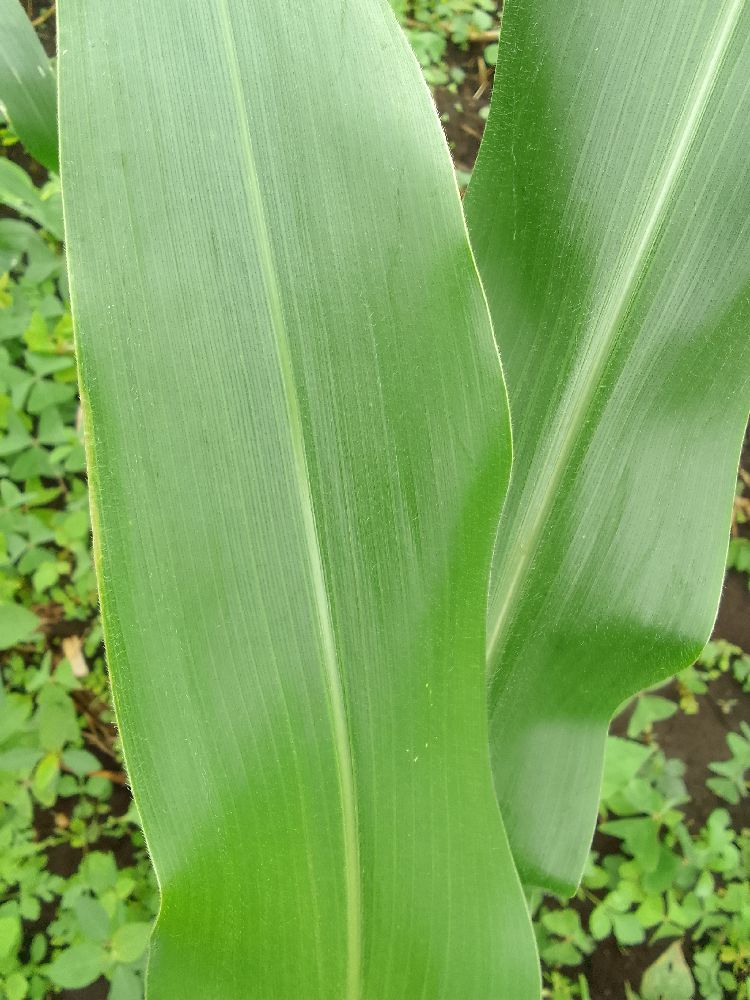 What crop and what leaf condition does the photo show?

maize, healthy
